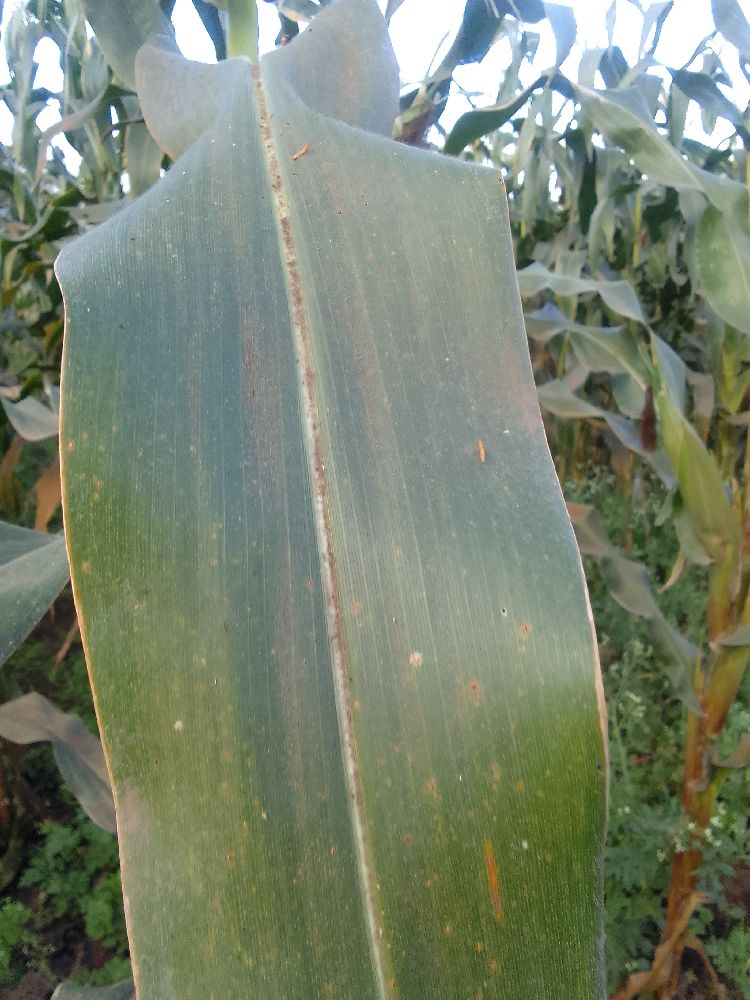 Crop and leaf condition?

maize, healthy
